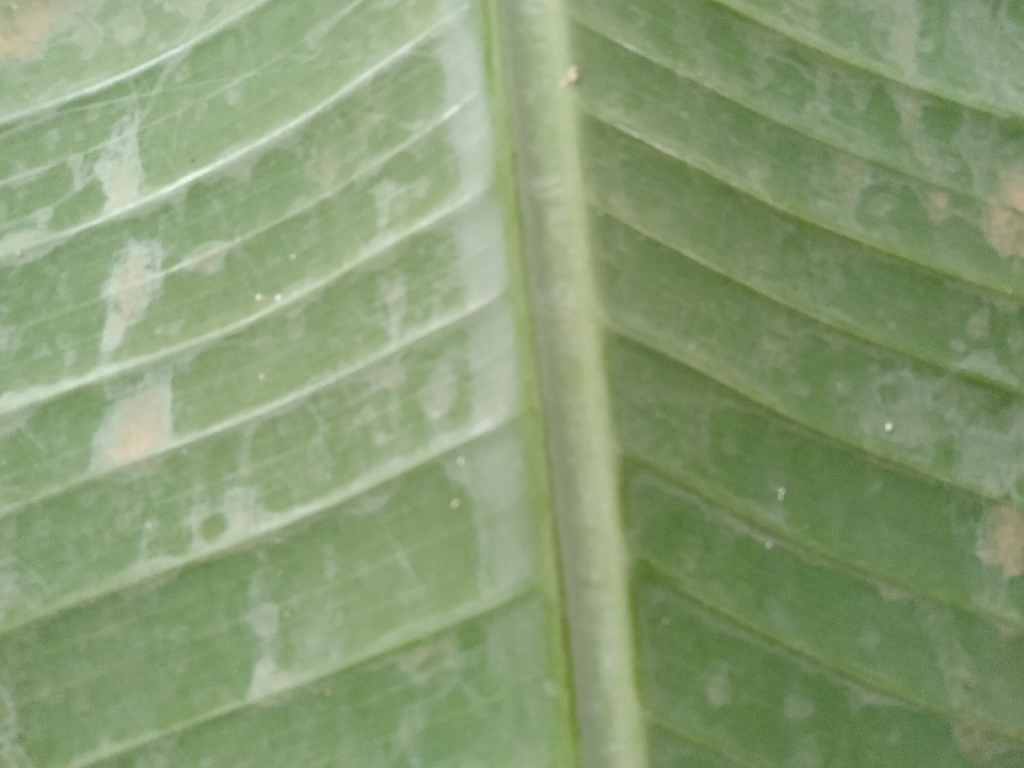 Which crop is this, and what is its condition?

banana, healthy
